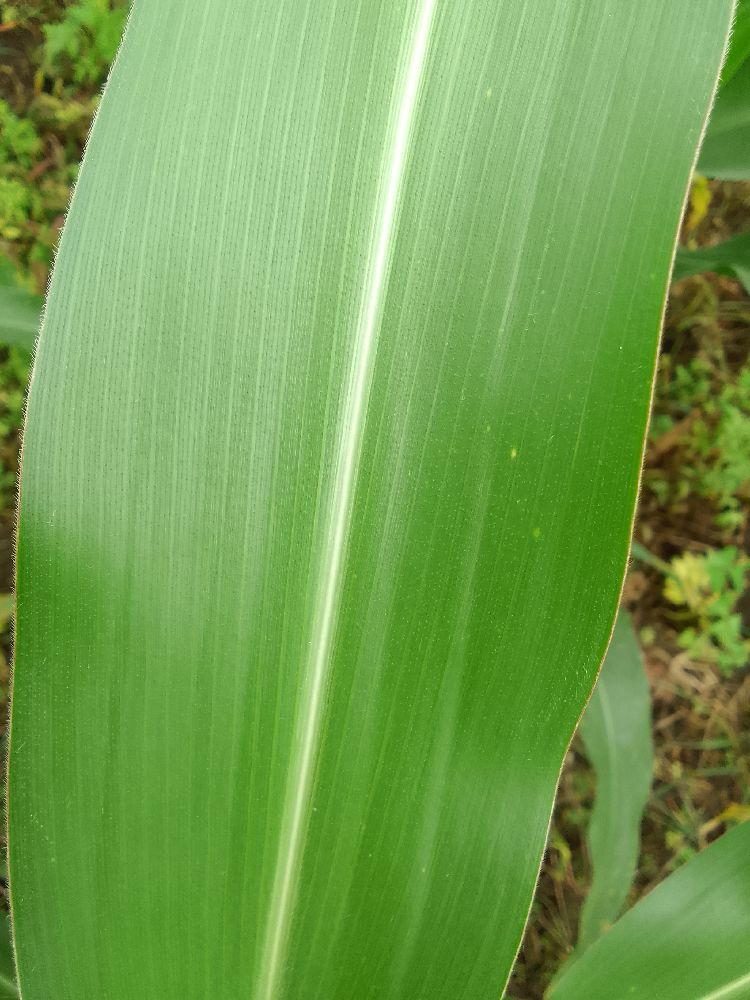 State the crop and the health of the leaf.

maize, healthy
